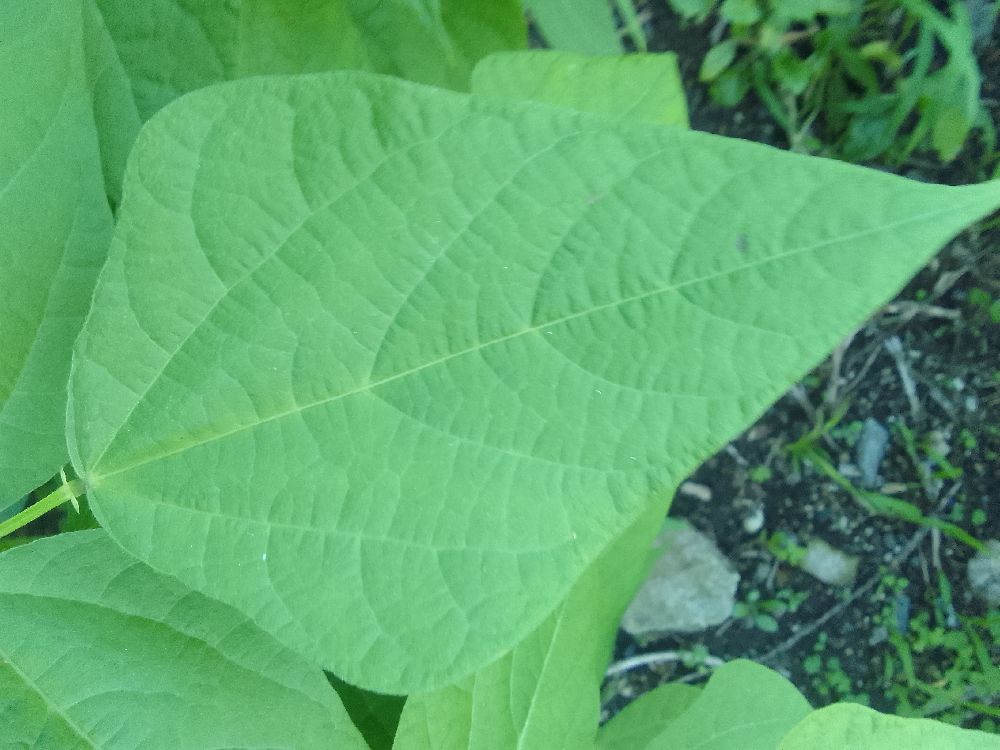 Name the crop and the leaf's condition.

common bean, healthy
